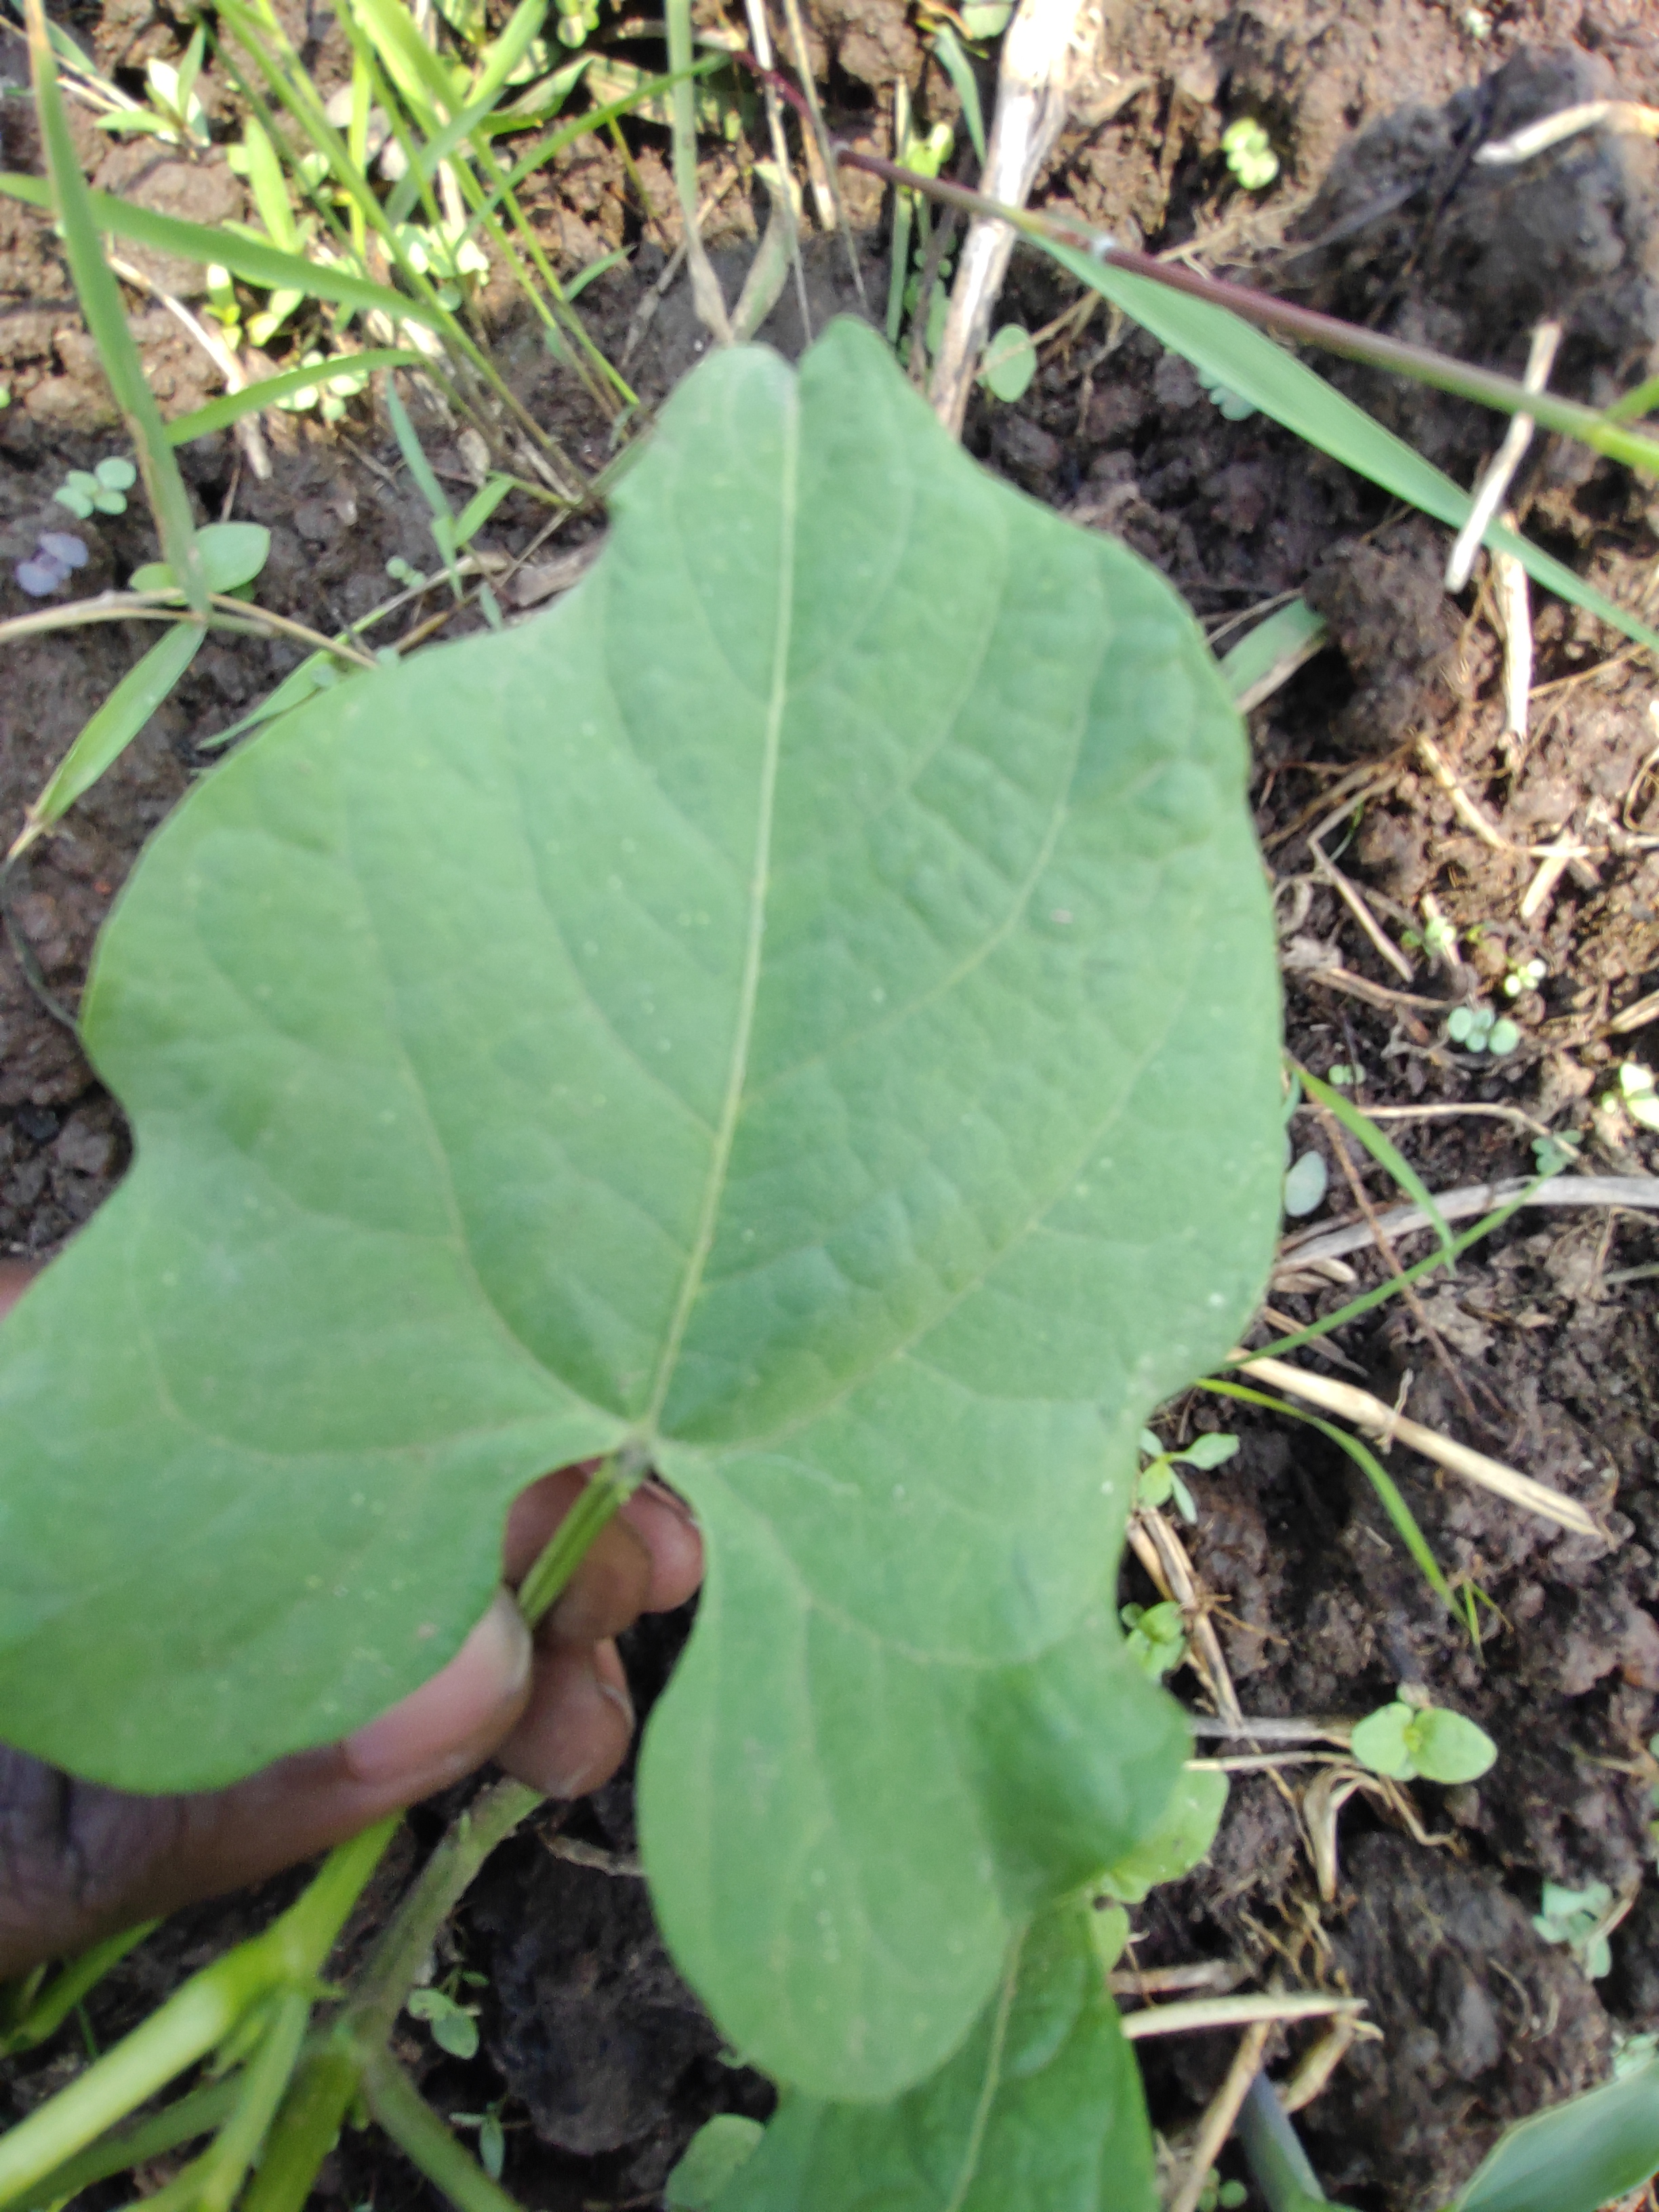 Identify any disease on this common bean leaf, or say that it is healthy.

healthy
